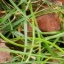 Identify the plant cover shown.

grass
